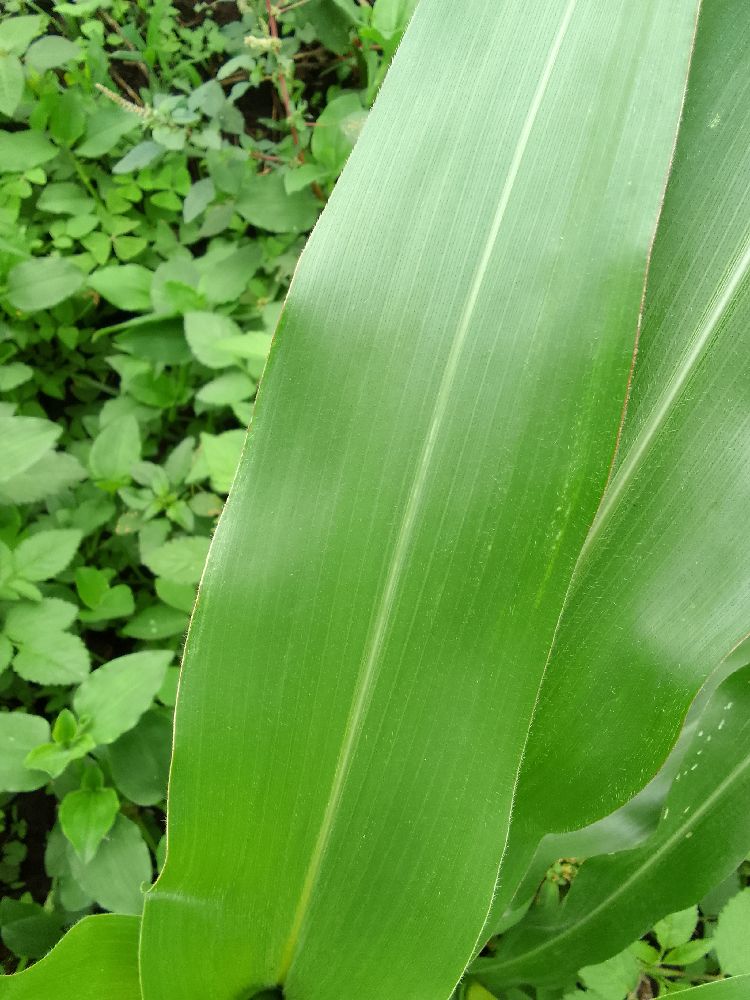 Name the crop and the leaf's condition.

maize, healthy
